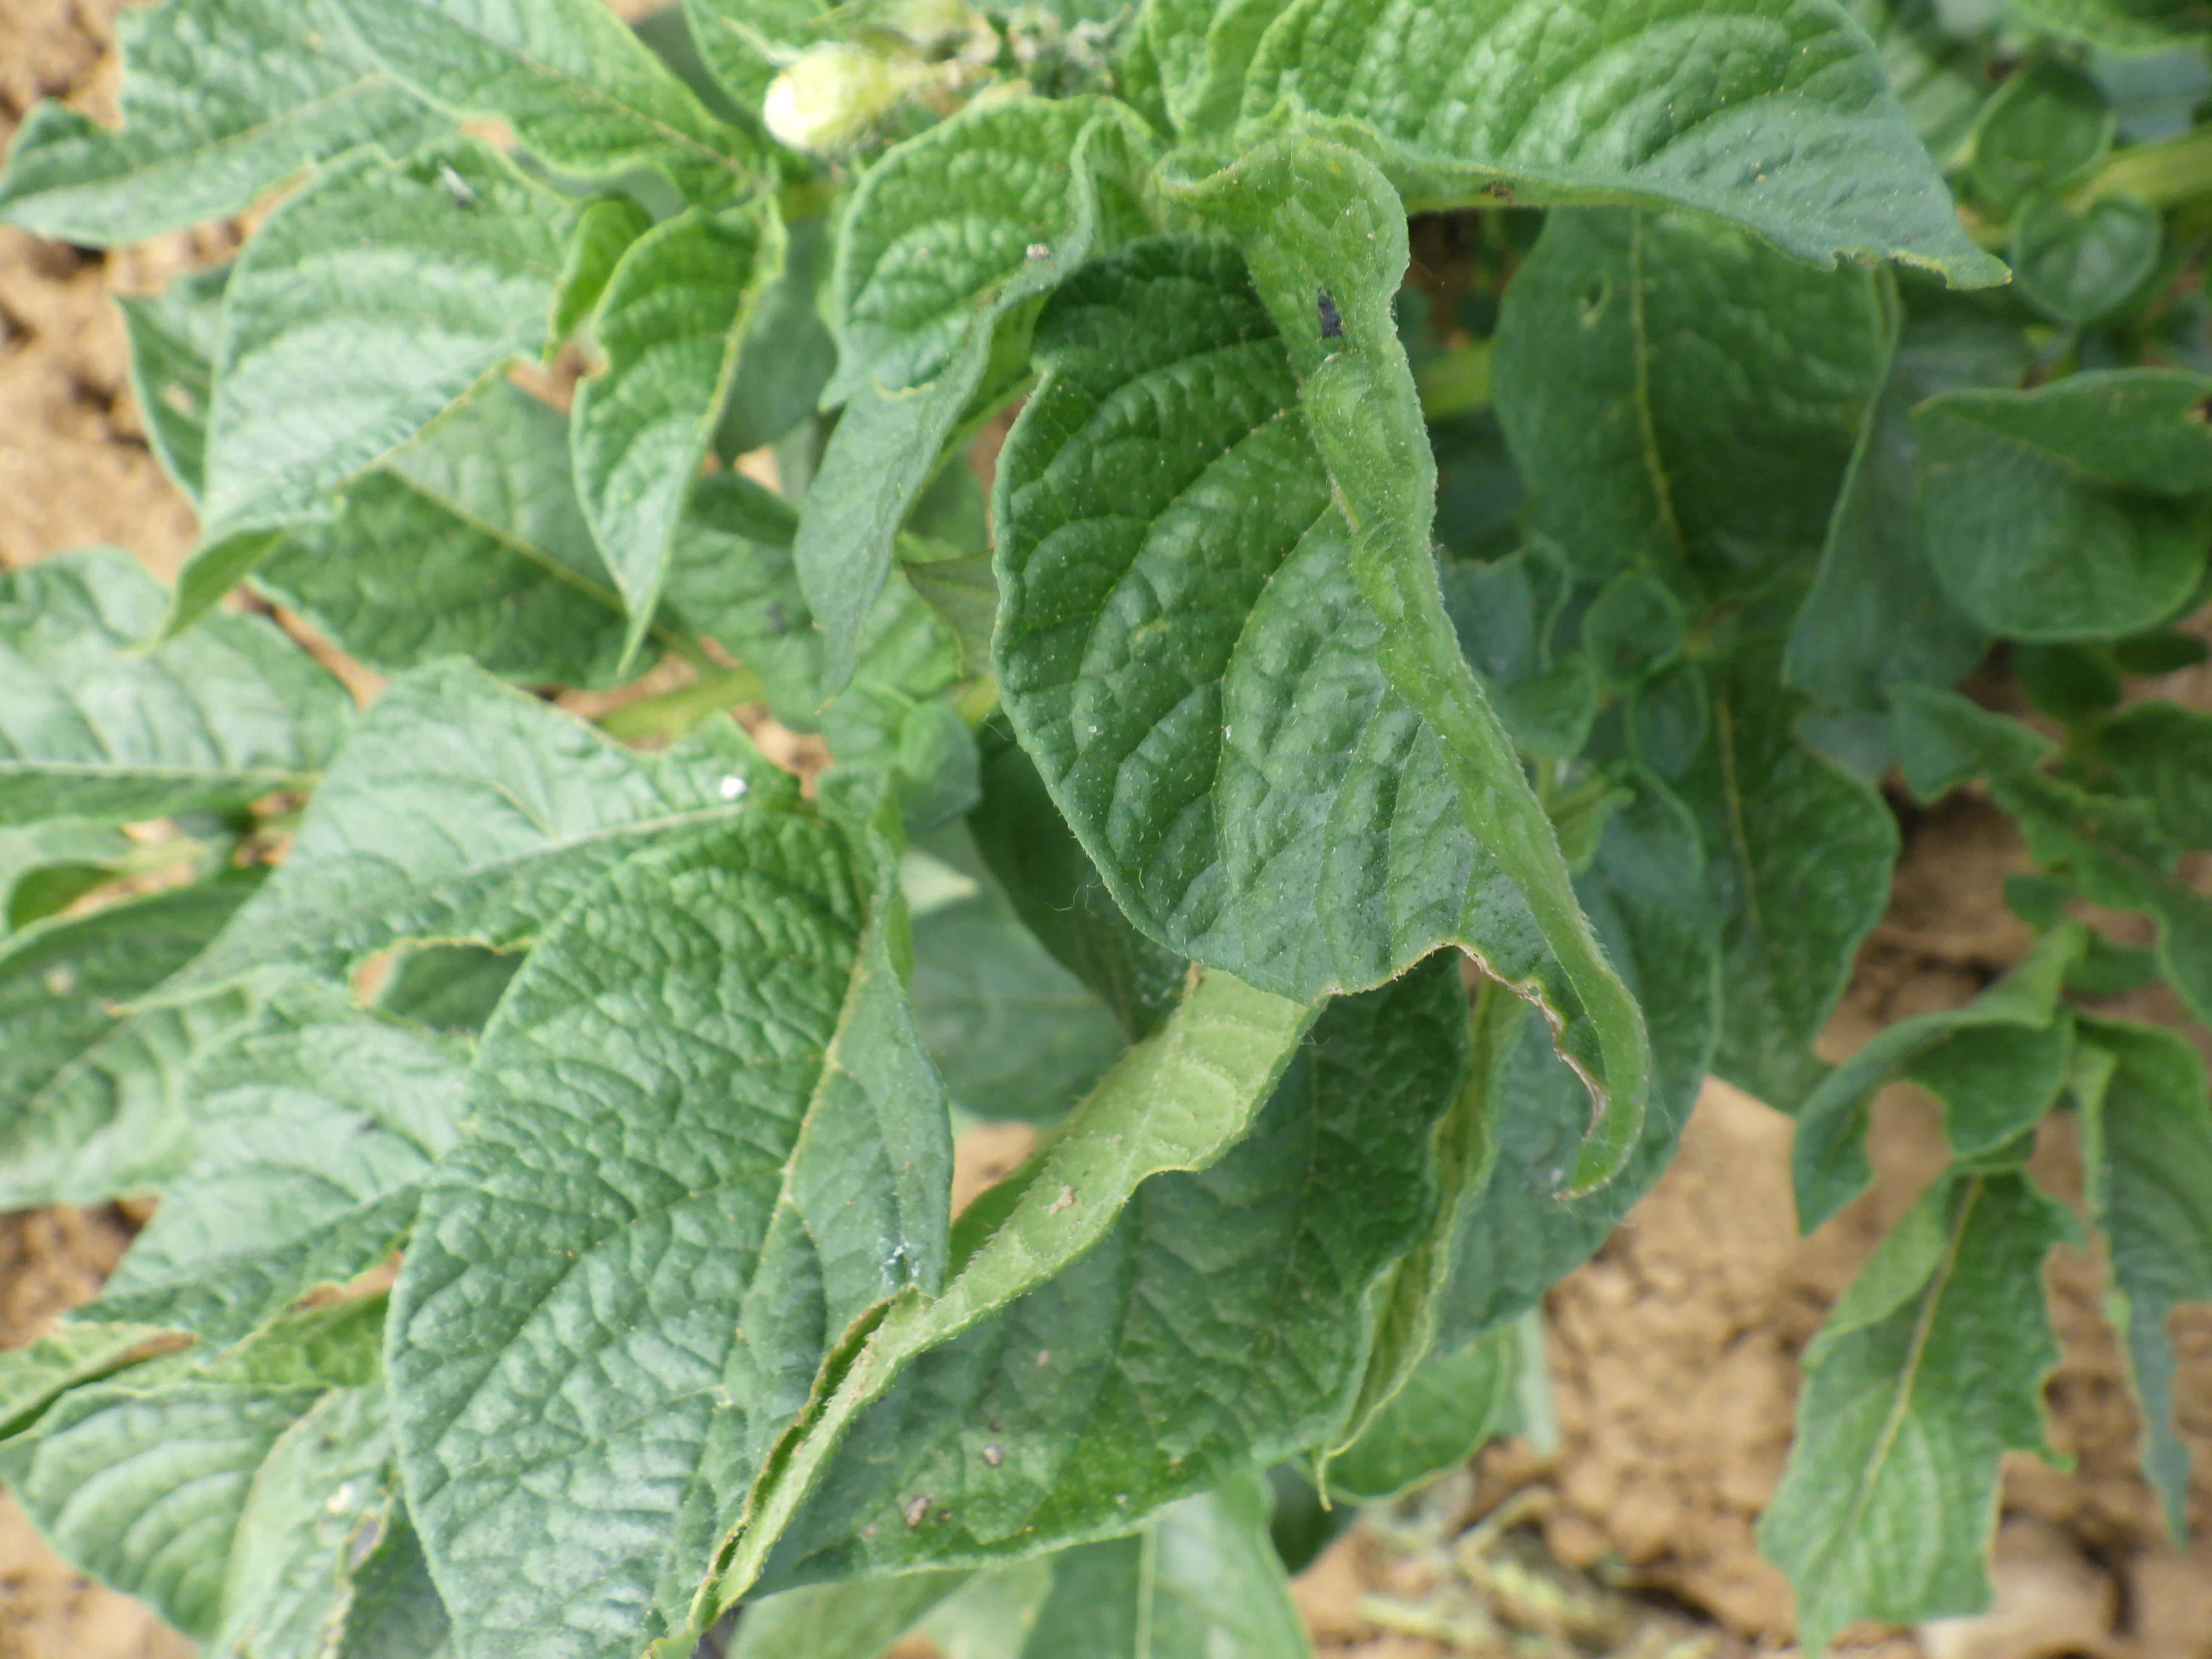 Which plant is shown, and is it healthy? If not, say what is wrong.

potato, phytophagous
